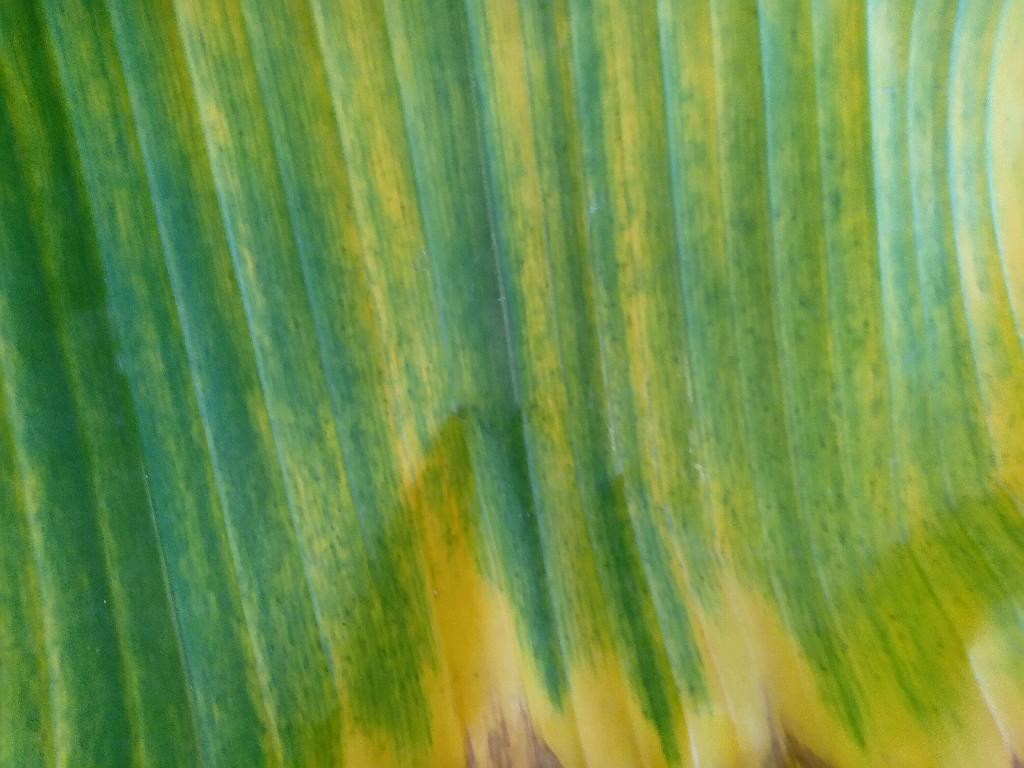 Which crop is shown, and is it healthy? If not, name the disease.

banana, fusarium wilt race 1
